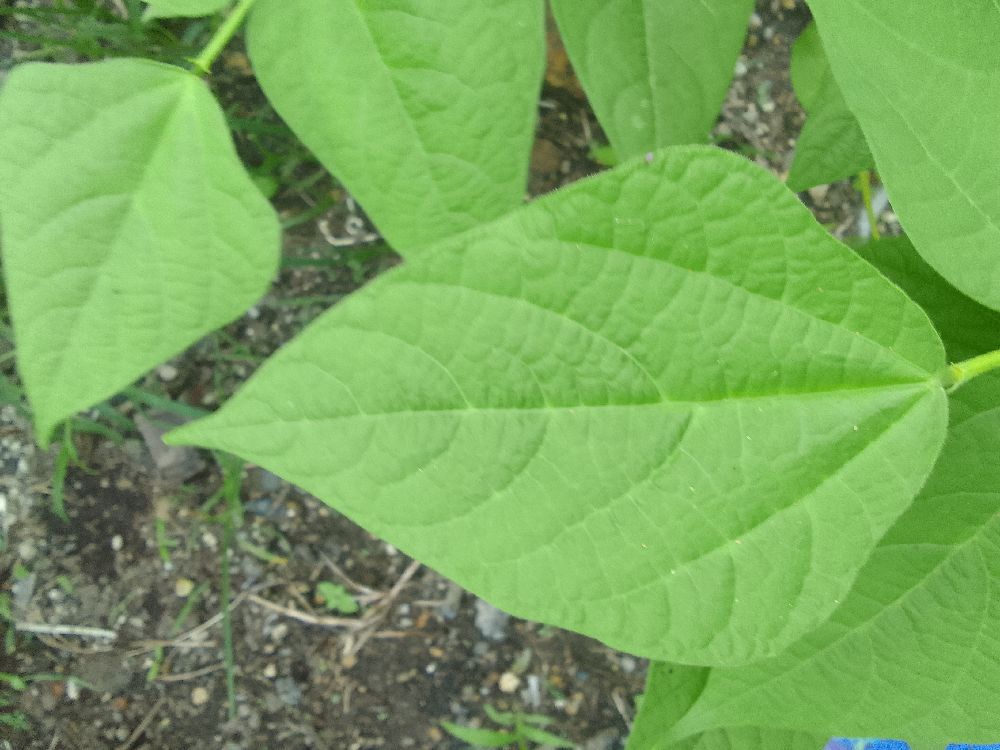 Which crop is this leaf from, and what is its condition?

common bean, healthy
